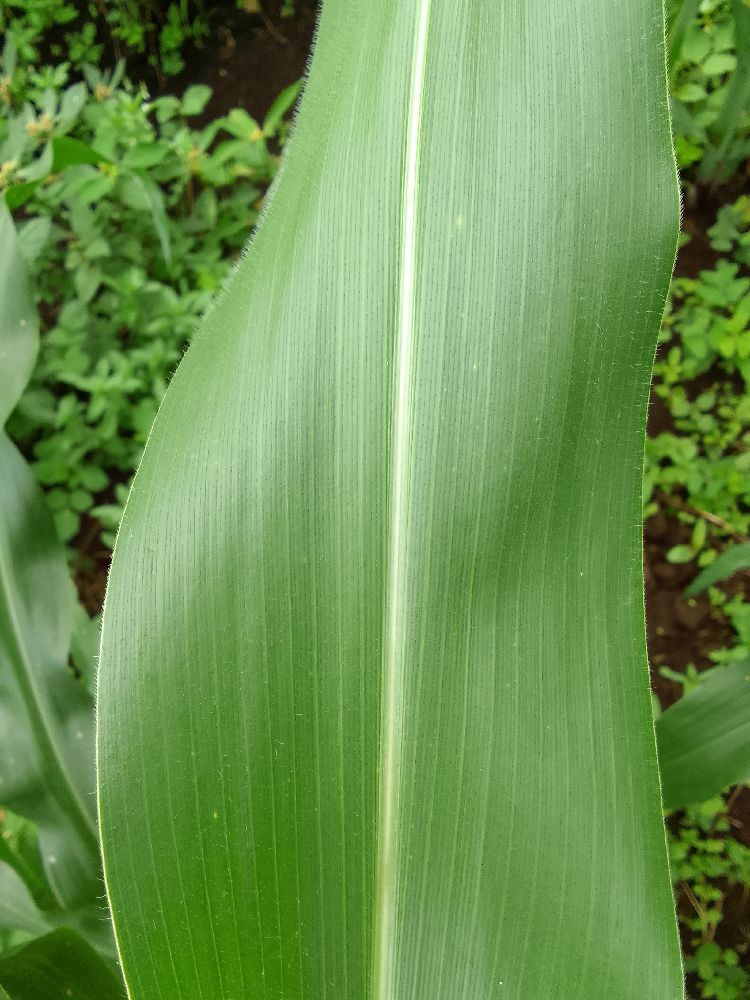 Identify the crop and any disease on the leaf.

maize, healthy
